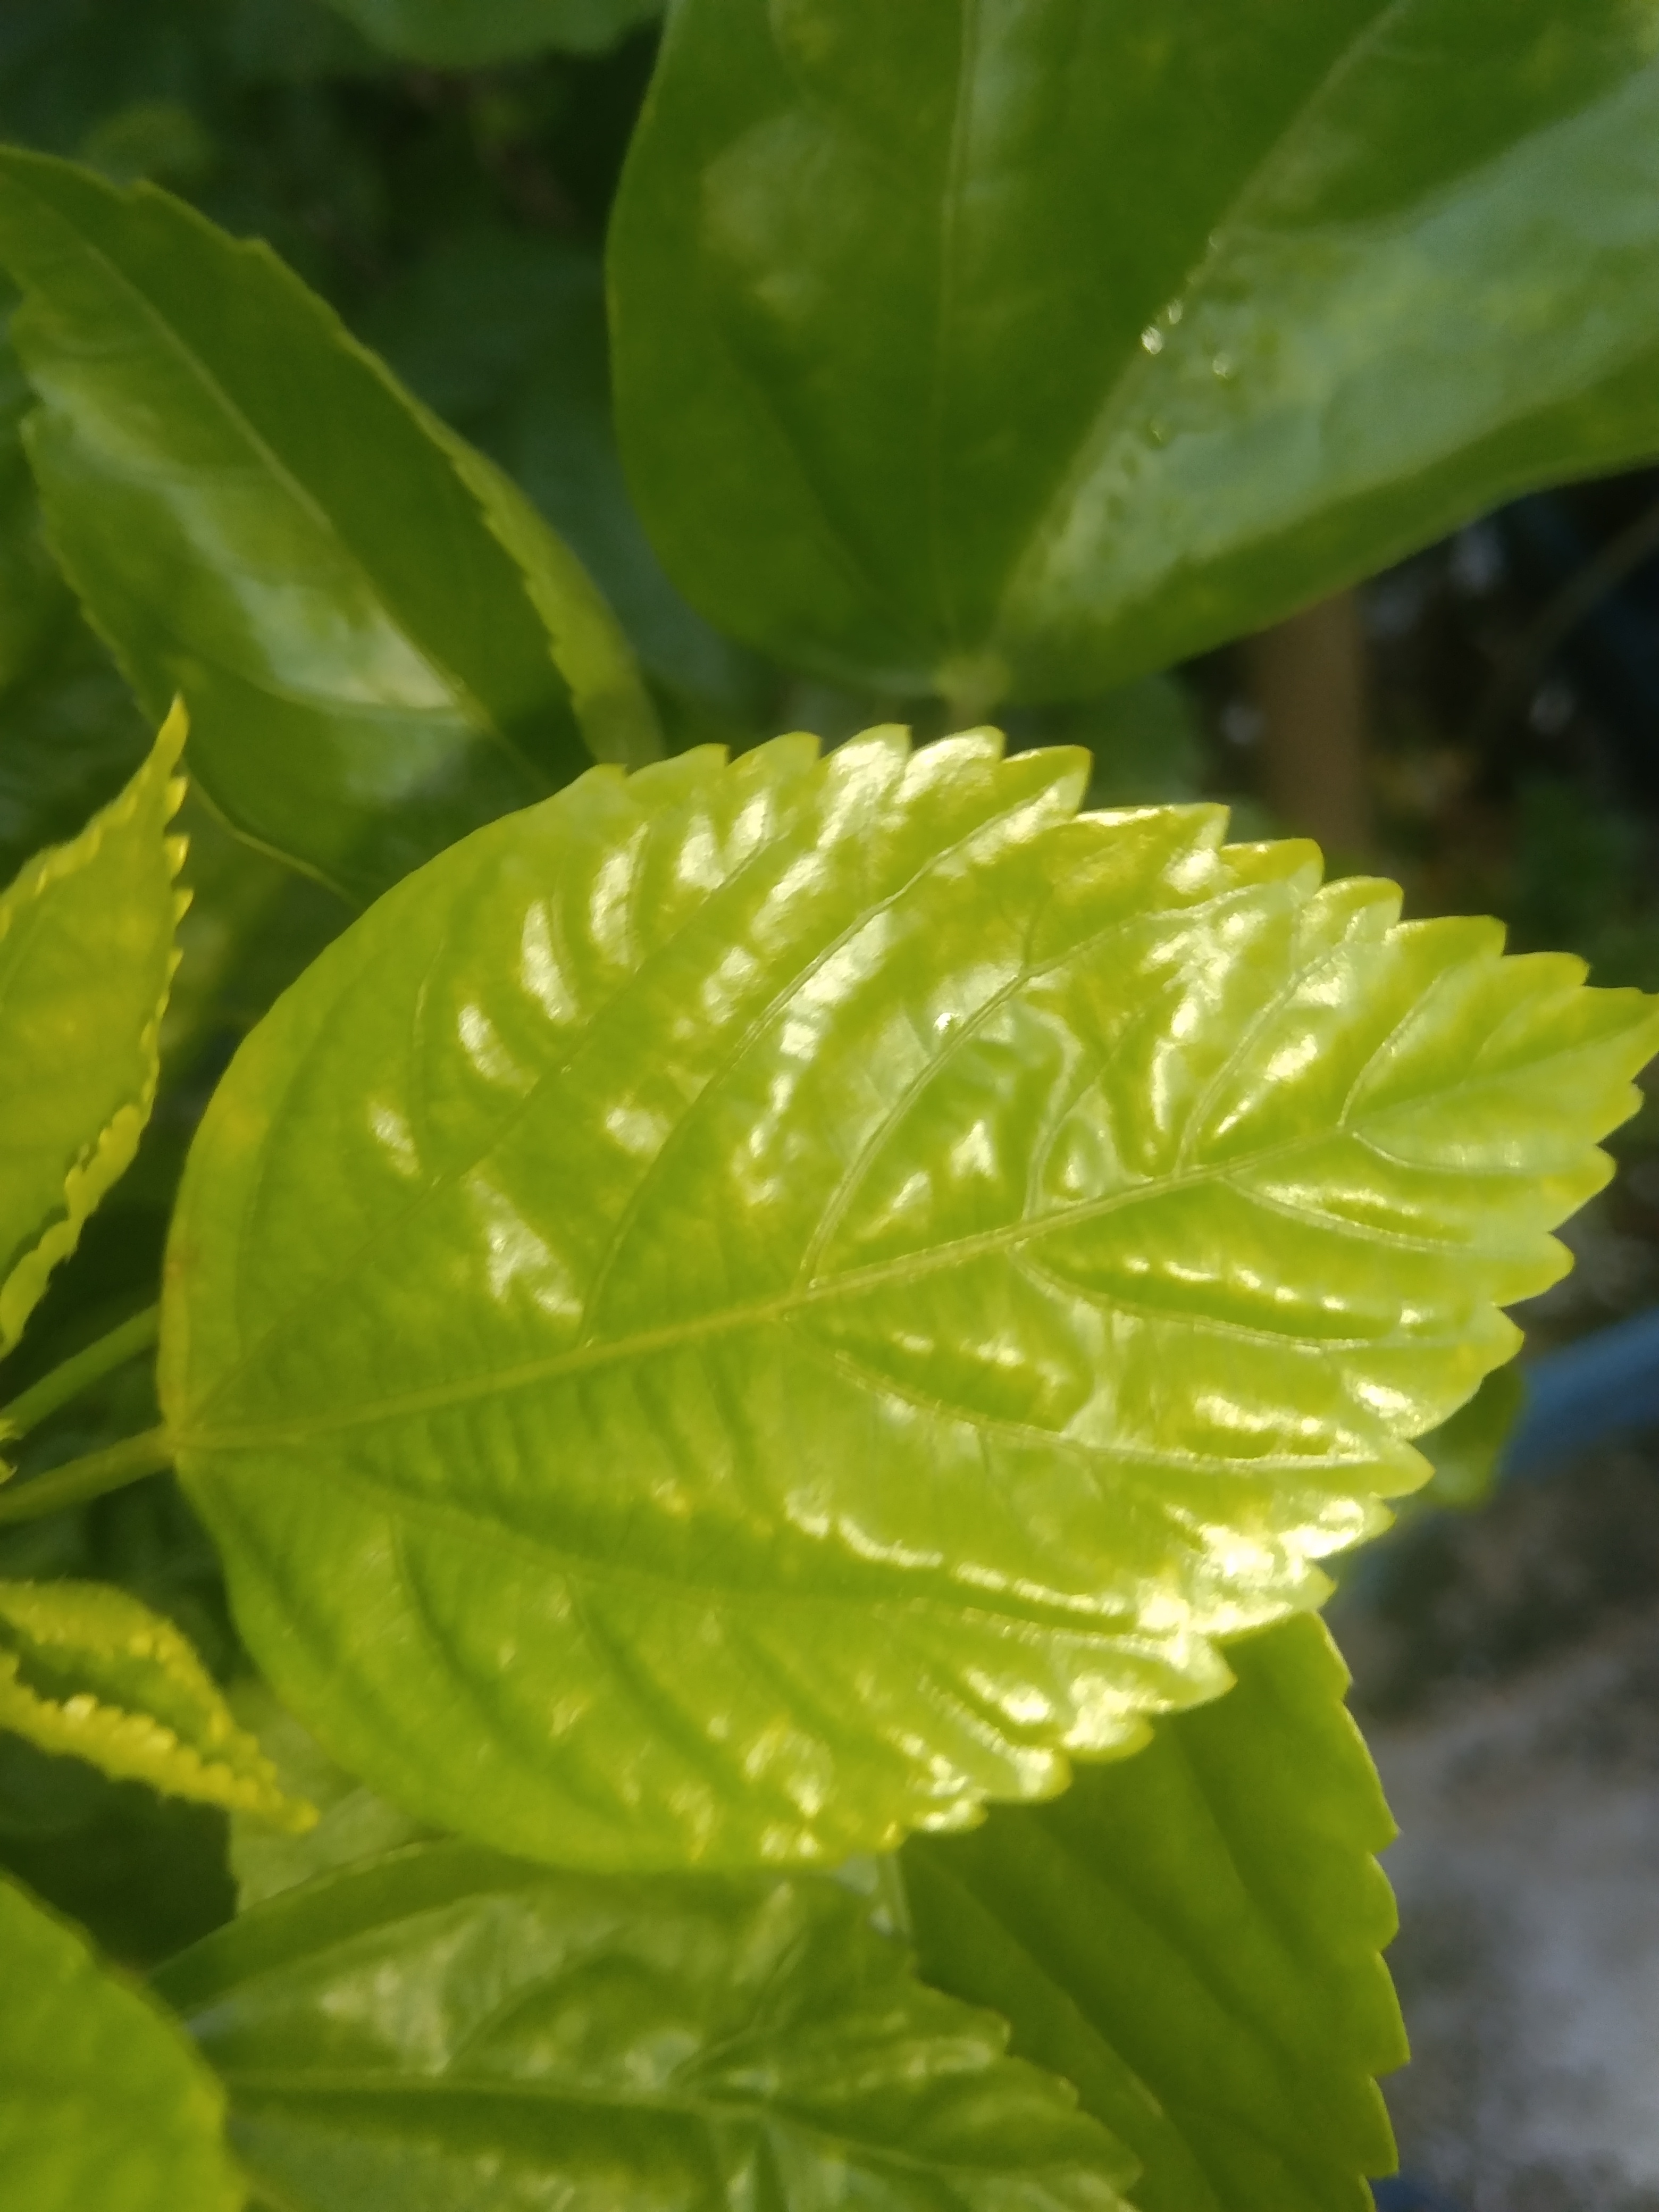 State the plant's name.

hibiscus
